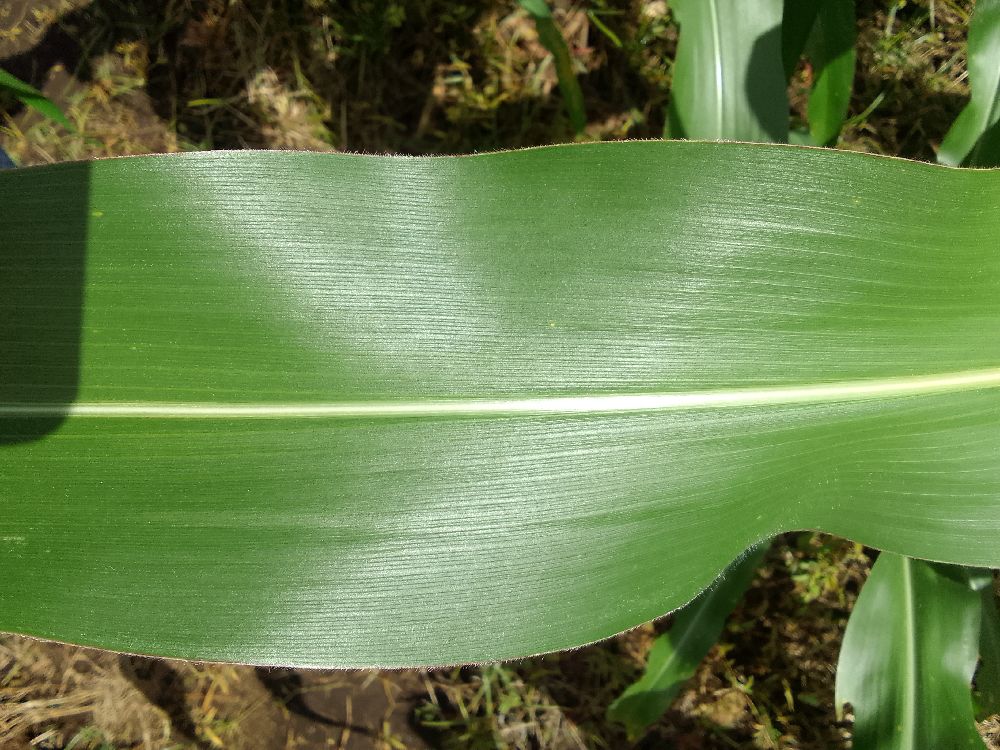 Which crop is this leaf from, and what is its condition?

maize, healthy
